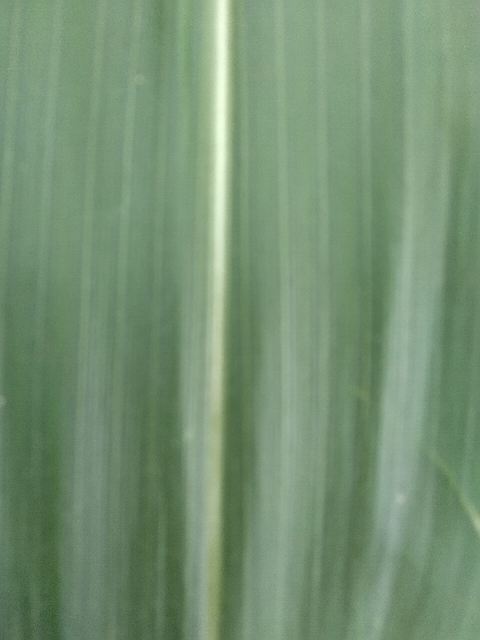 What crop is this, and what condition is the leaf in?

maize, healthy
